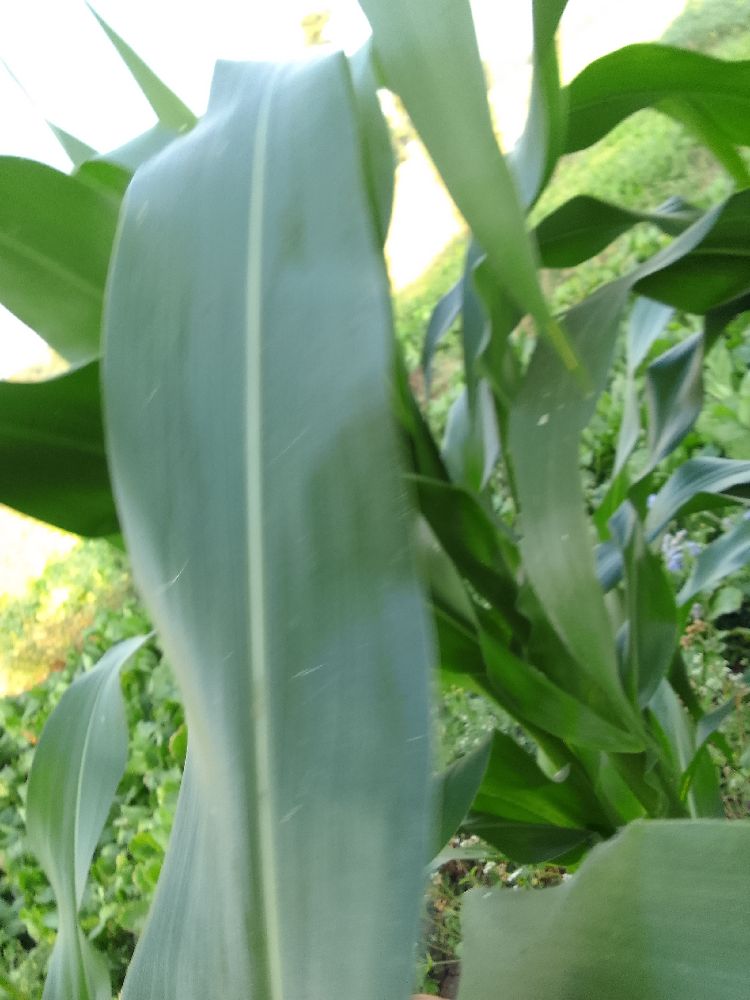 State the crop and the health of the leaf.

maize, healthy
